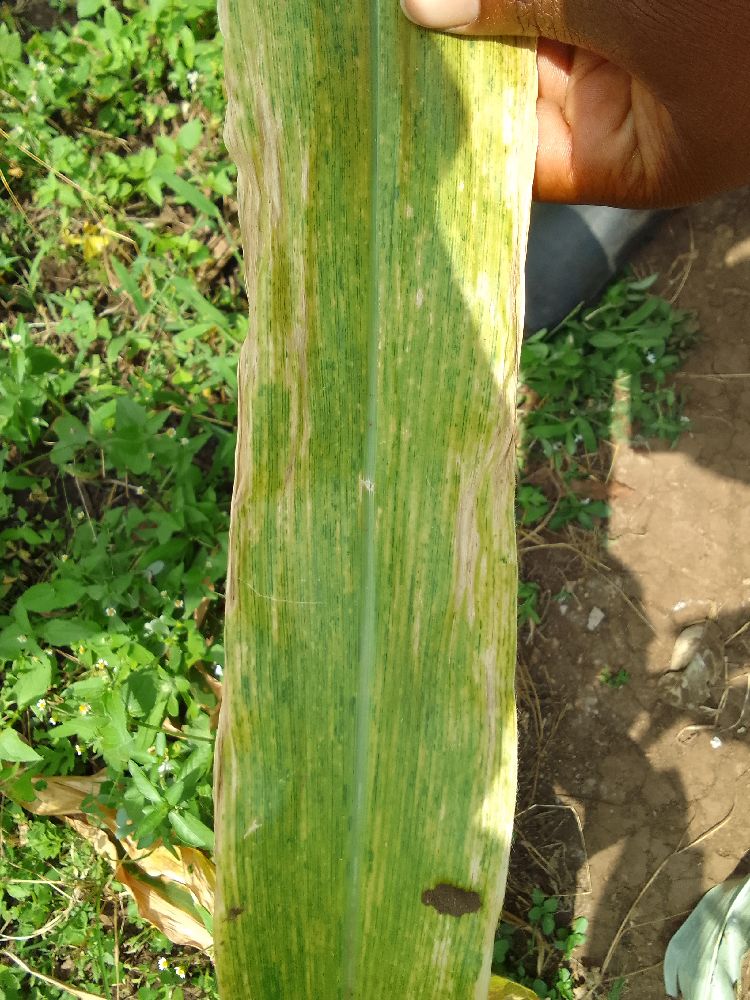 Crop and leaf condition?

maize, maize lethal necrosis
